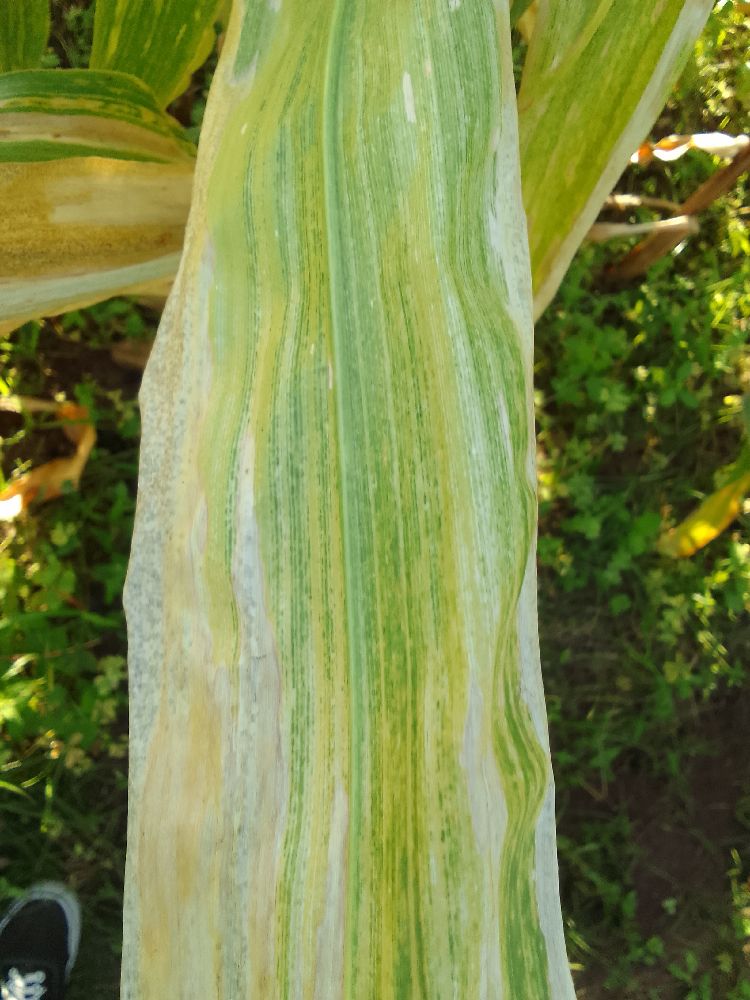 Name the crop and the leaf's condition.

maize, maize lethal necrosis
